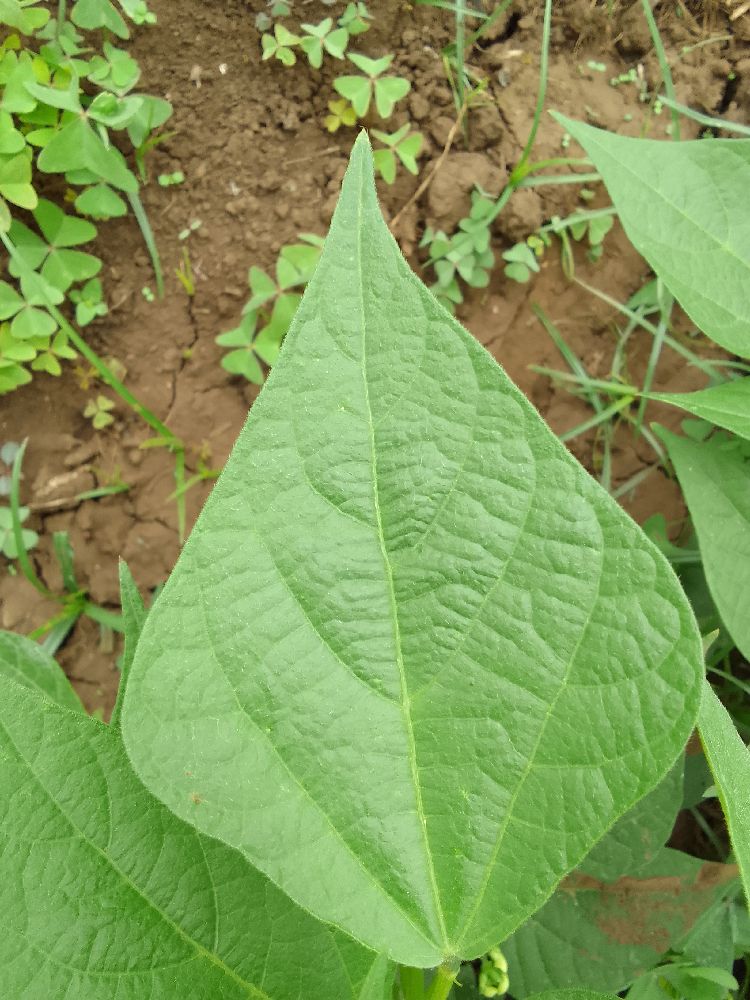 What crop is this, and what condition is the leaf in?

common bean, healthy
